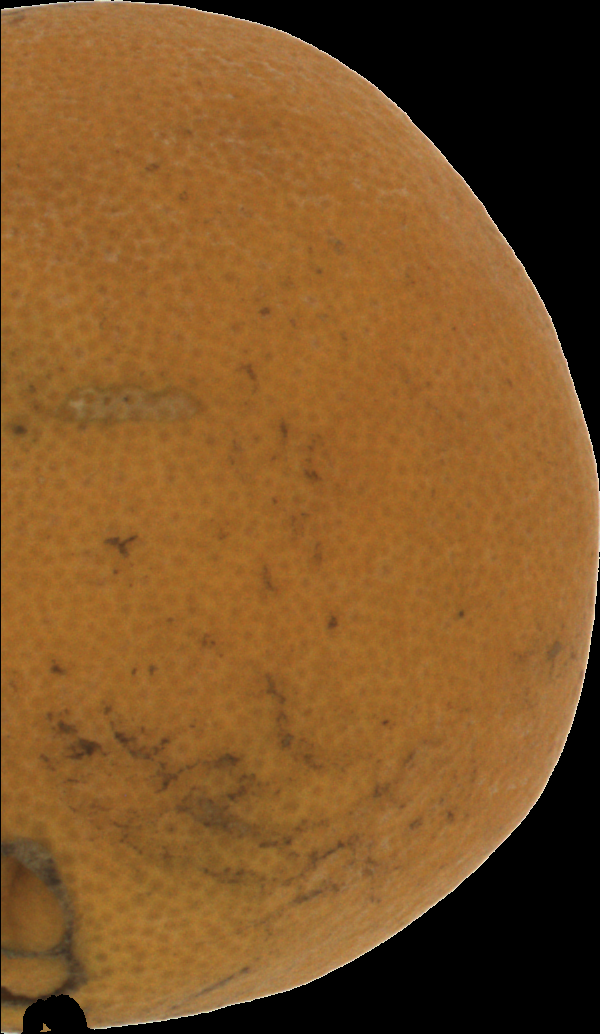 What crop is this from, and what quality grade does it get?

orange, bad
